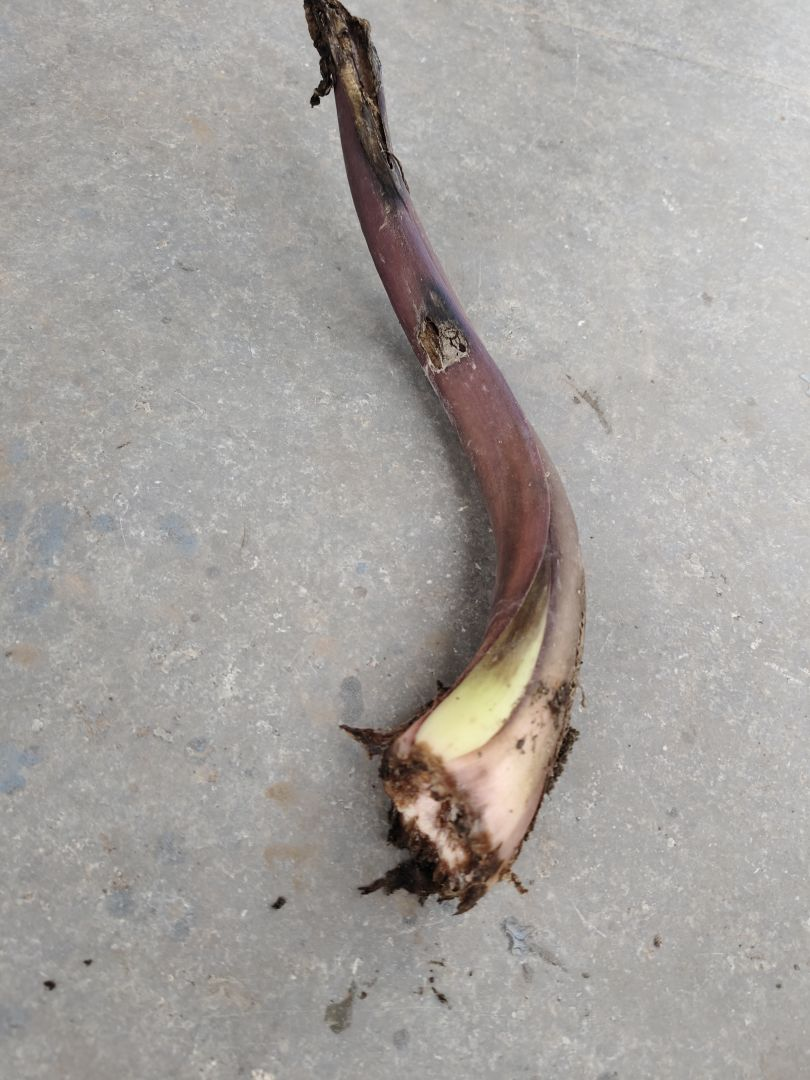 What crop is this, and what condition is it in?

taro, root rot
